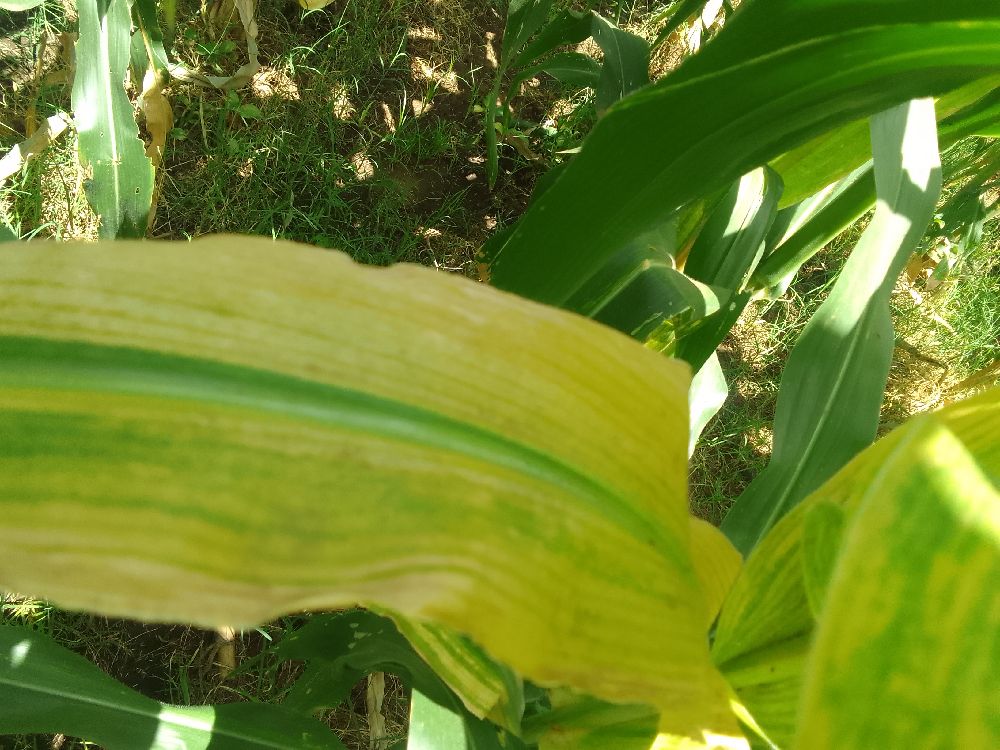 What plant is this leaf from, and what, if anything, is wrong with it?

maize, maize lethal necrosis
